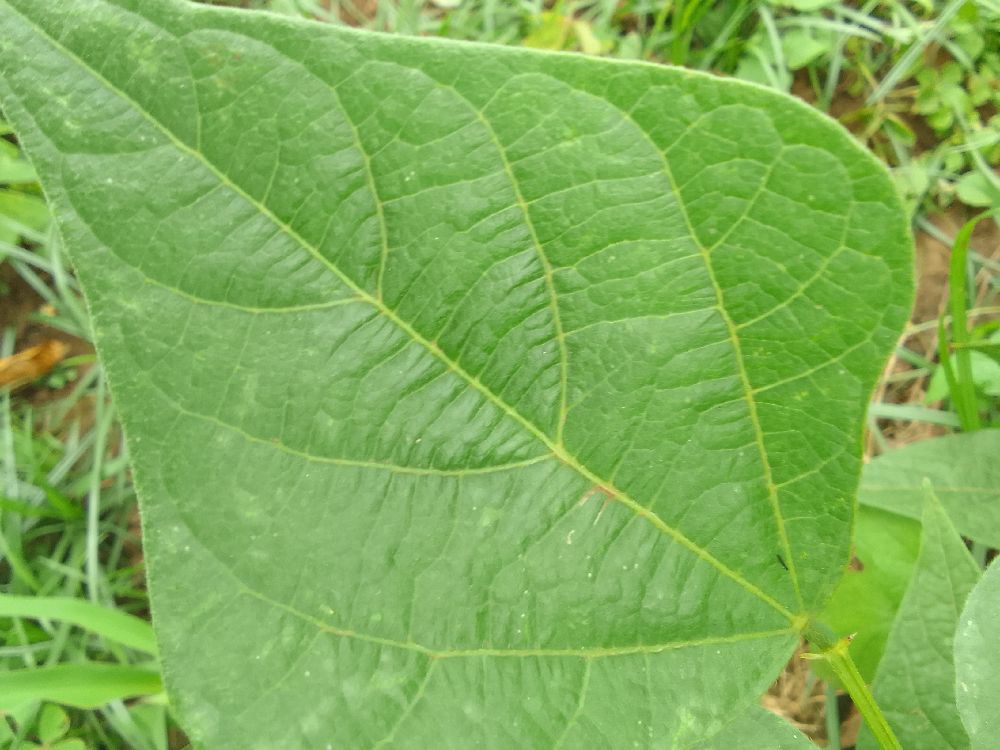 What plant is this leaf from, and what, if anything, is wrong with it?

common bean, healthy
